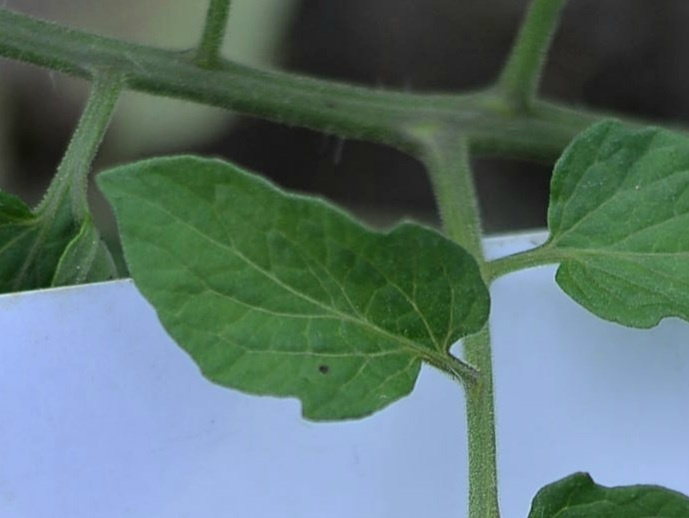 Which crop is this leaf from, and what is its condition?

tomato, healthy
